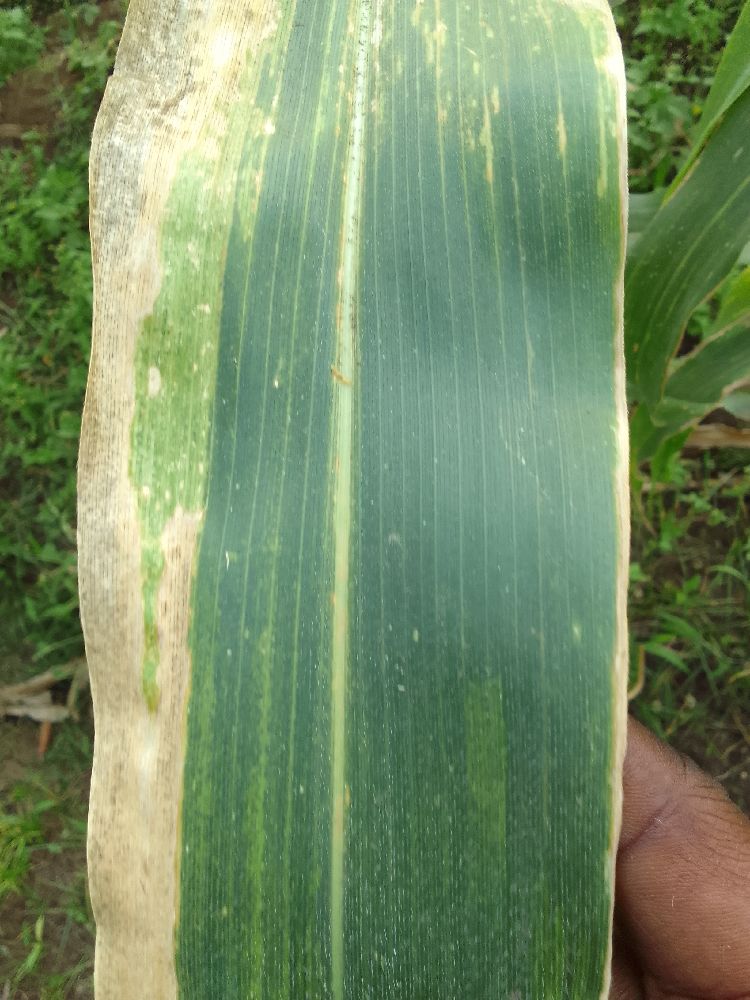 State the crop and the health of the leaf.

maize, maize lethal necrosis
